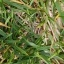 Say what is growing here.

grass
